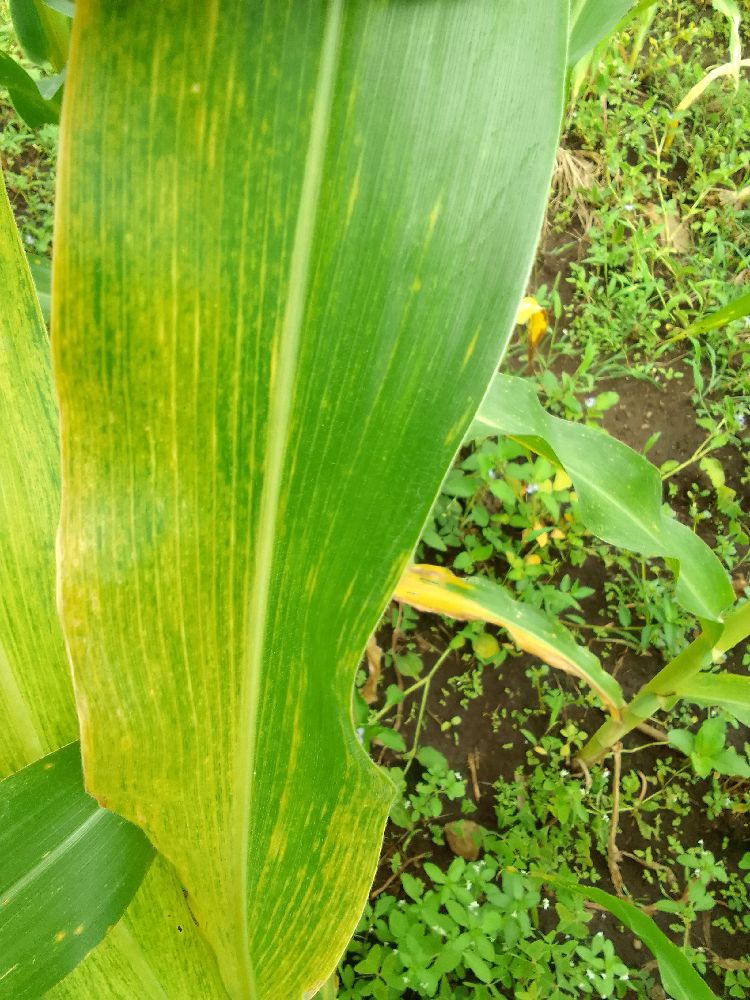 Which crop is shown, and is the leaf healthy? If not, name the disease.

maize, maize lethal necrosis
